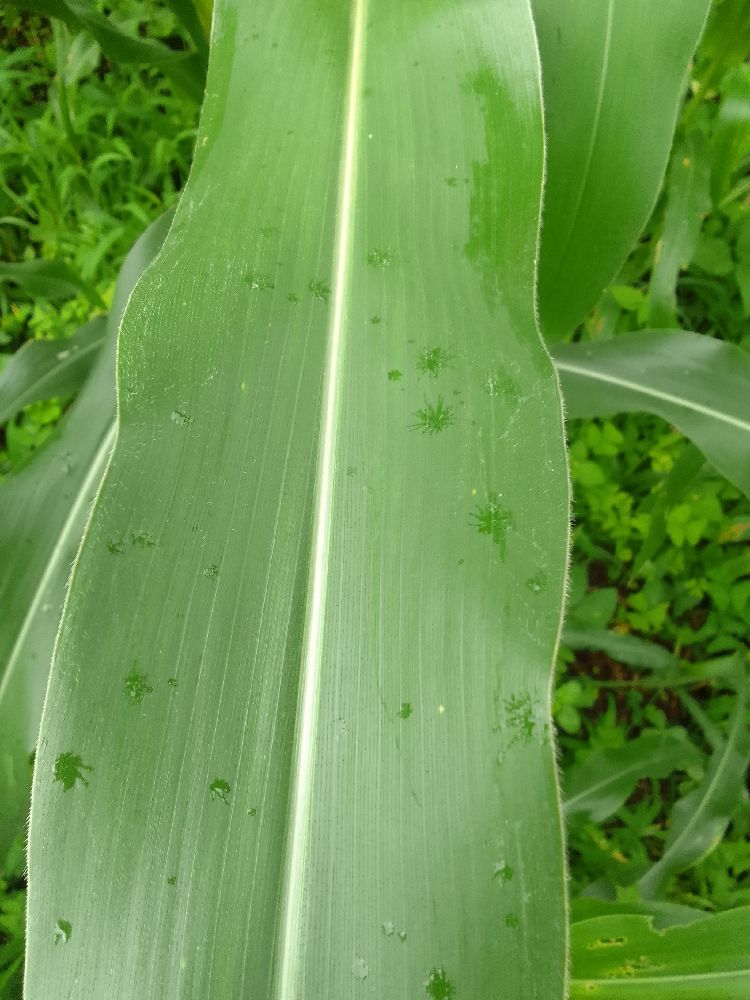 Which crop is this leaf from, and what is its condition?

maize, healthy
